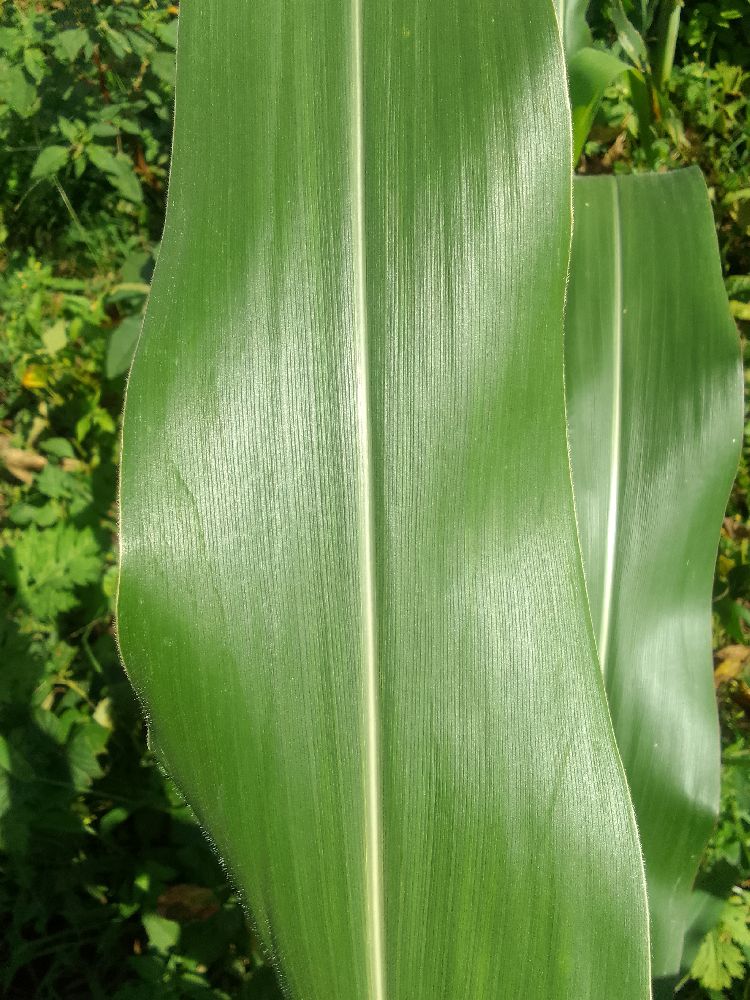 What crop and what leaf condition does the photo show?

maize, healthy
